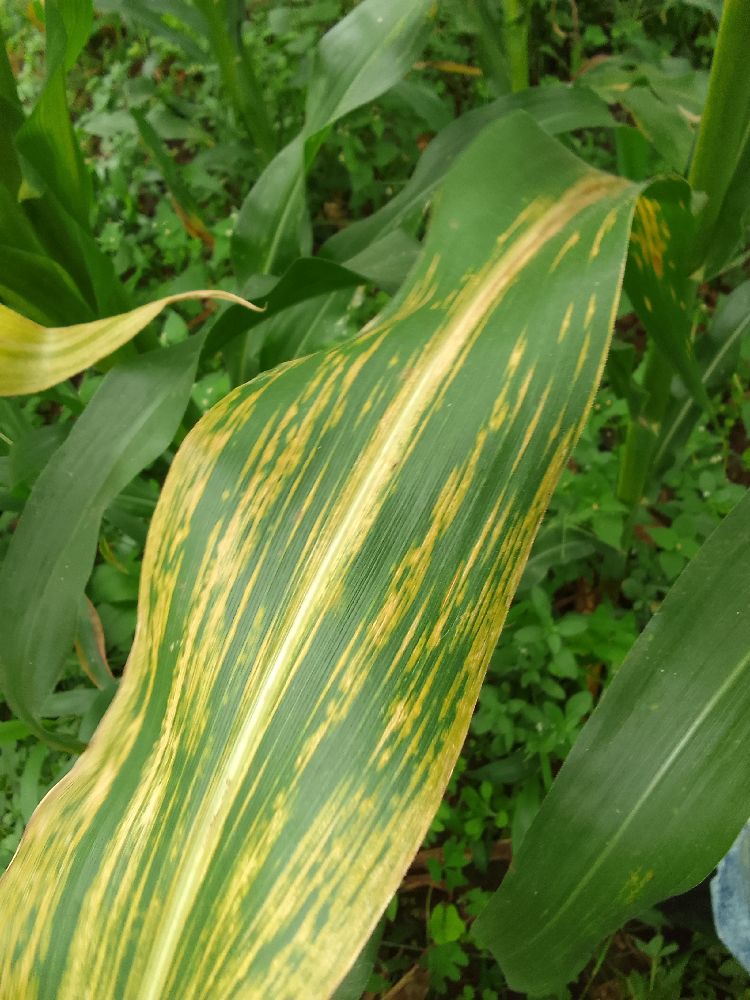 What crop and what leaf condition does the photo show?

maize, maize lethal necrosis
